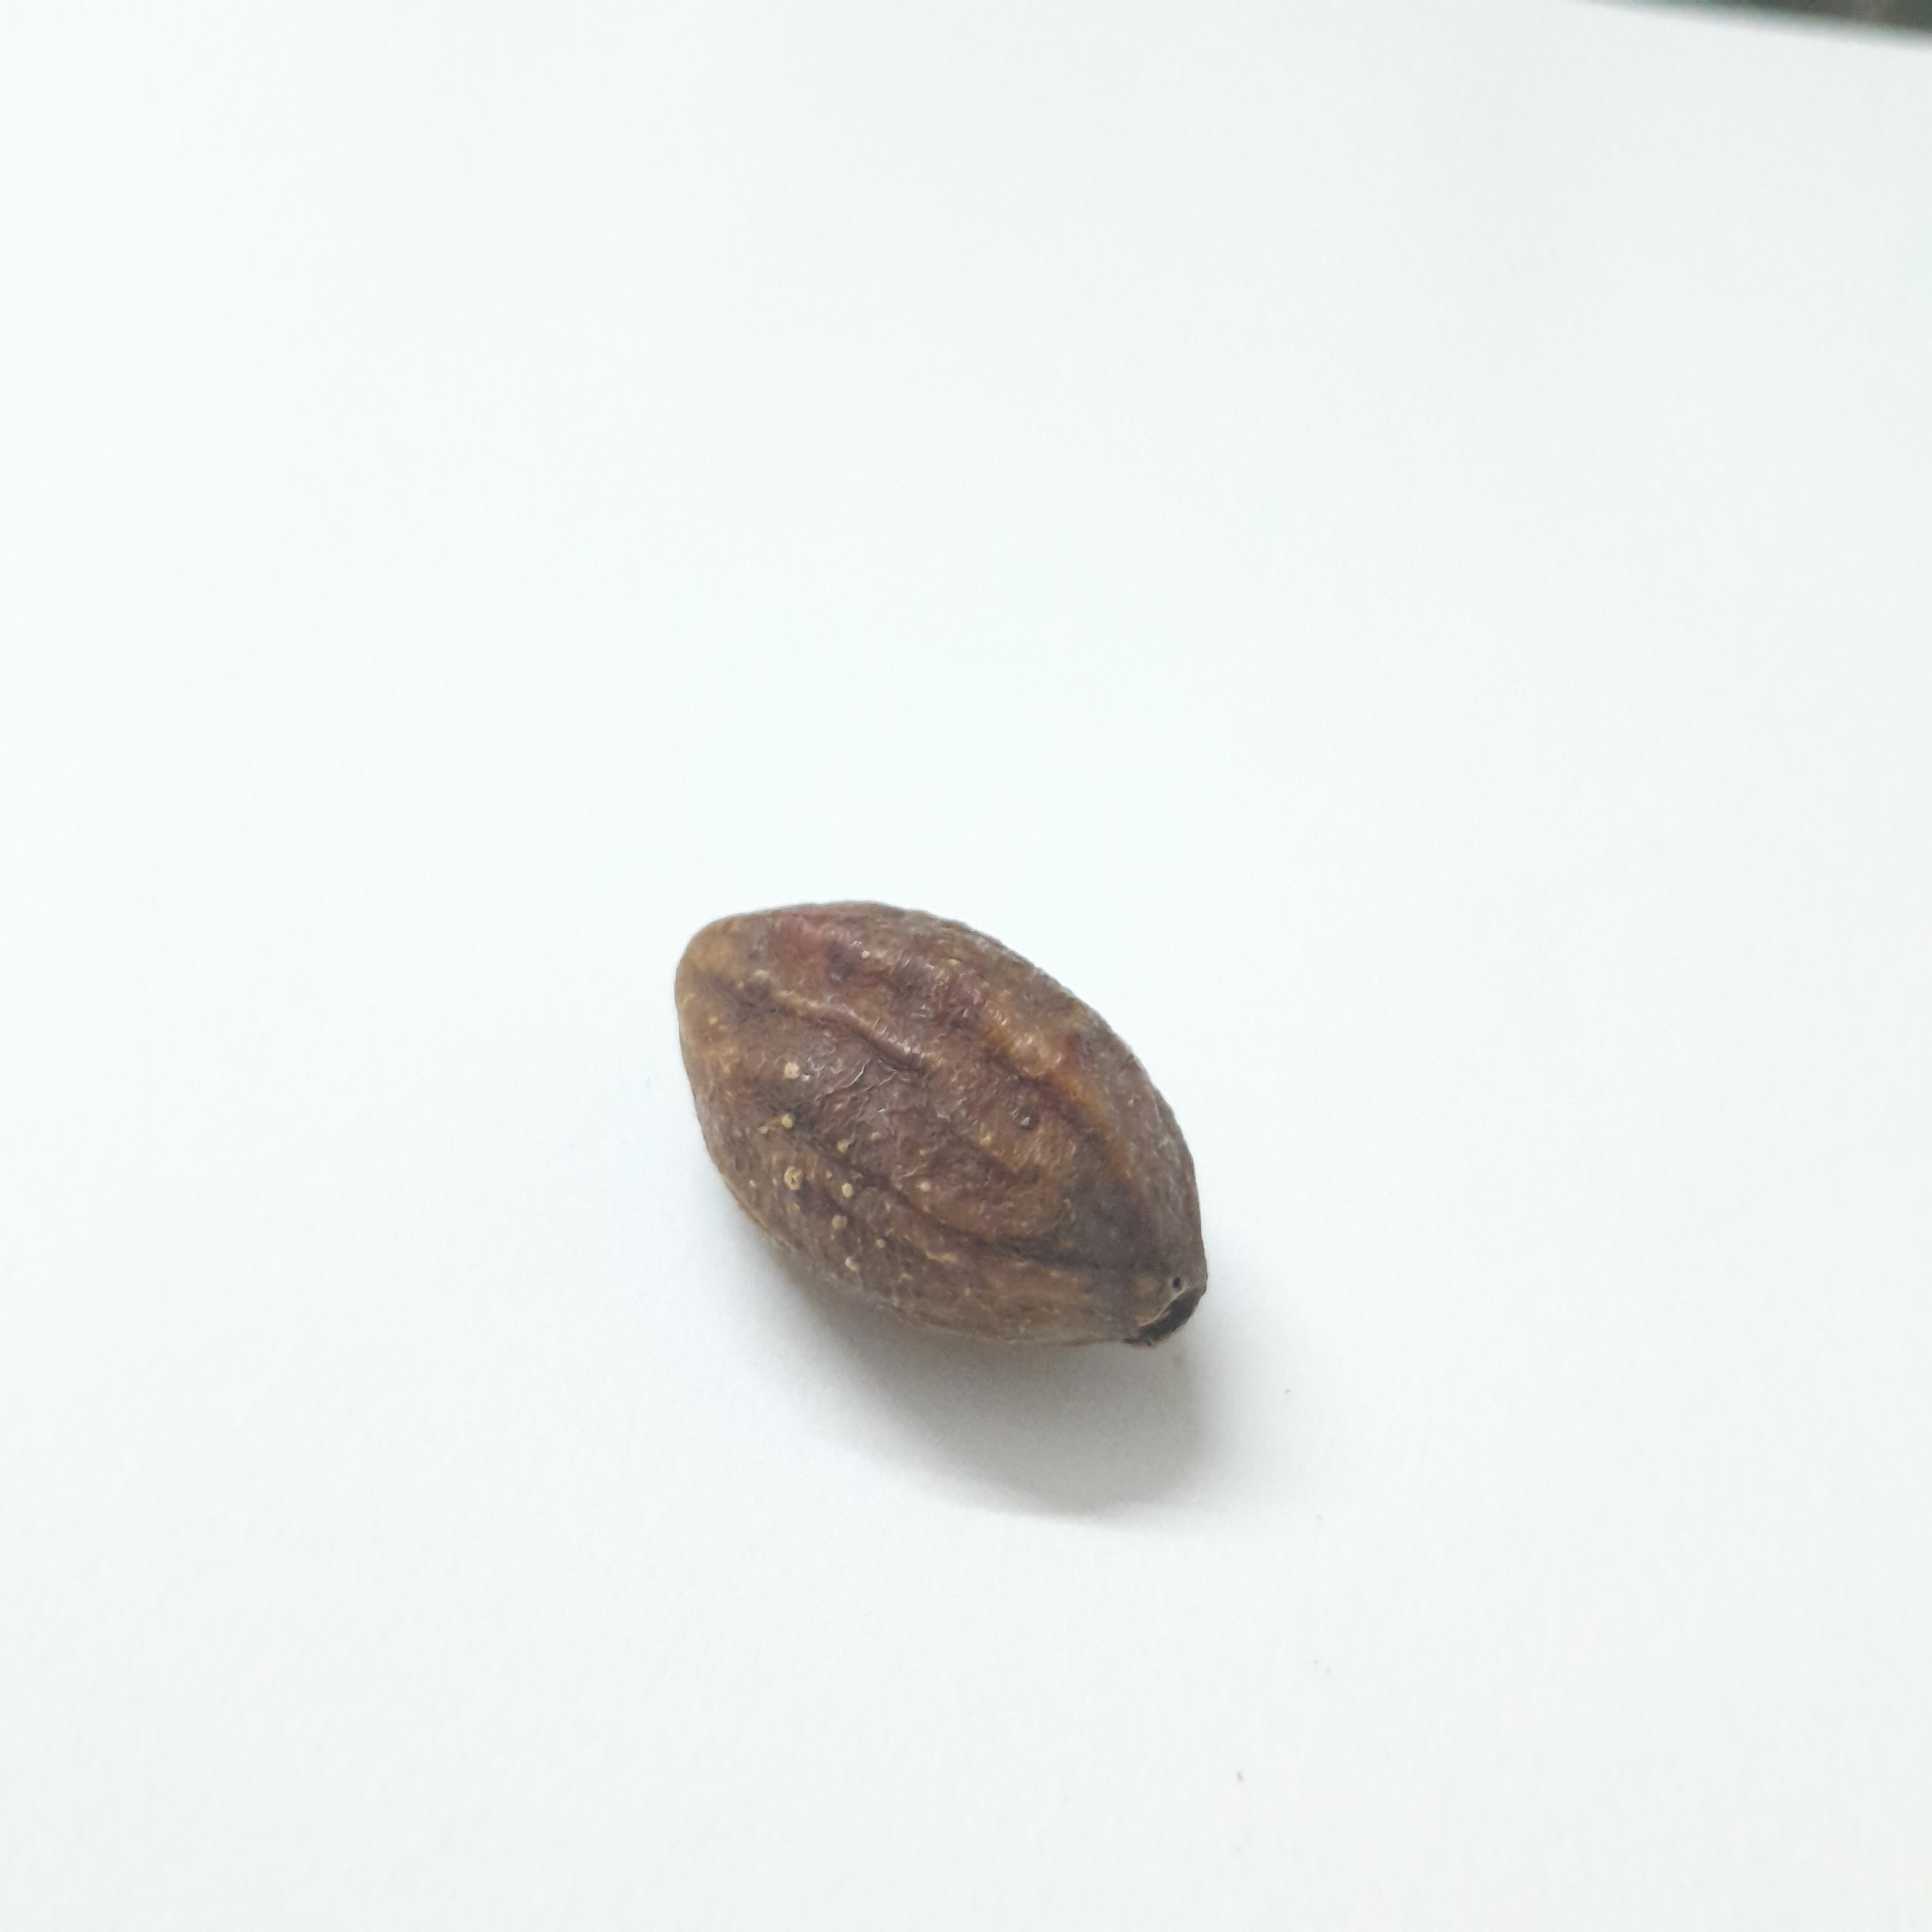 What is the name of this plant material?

hirdaa
